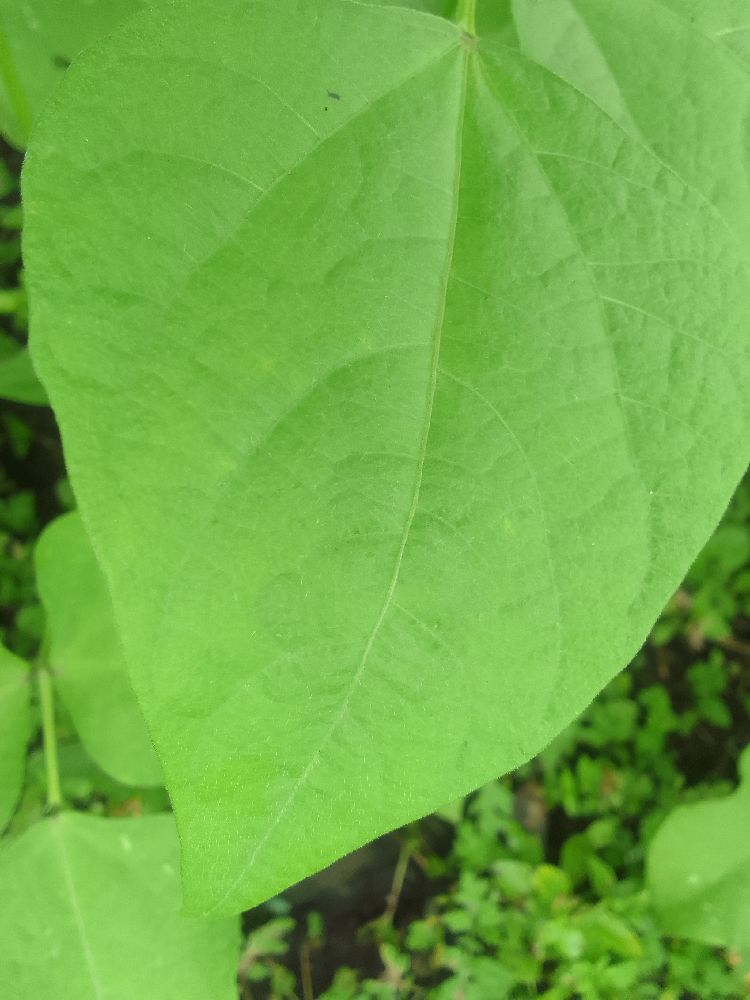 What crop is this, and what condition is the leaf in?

common bean, healthy
